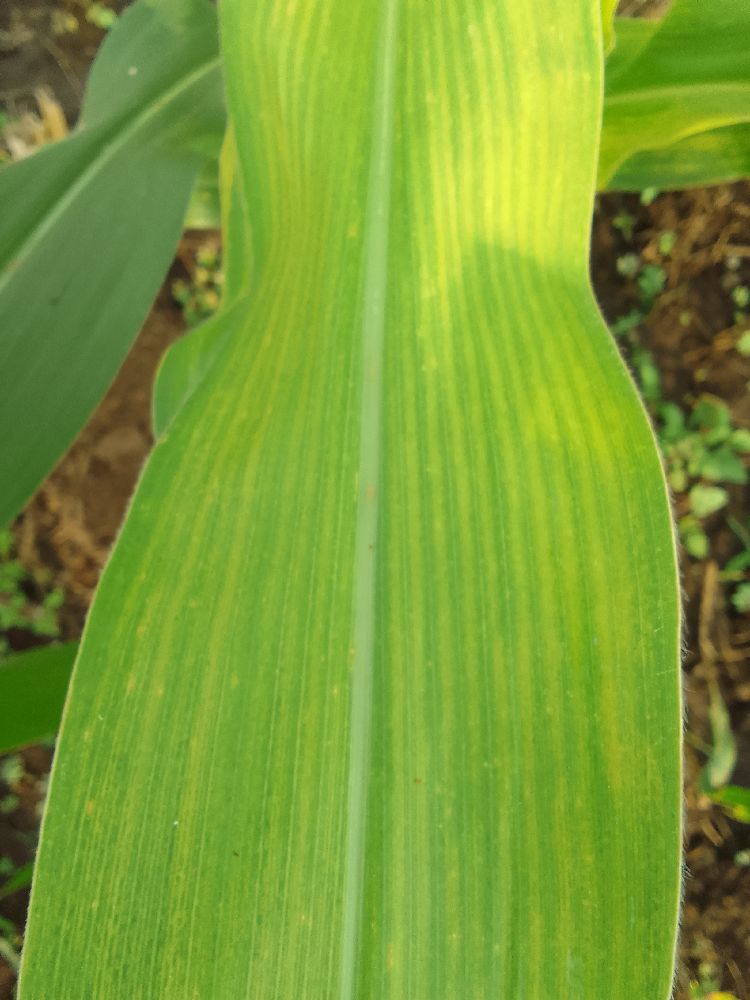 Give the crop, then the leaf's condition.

maize, maize lethal necrosis
